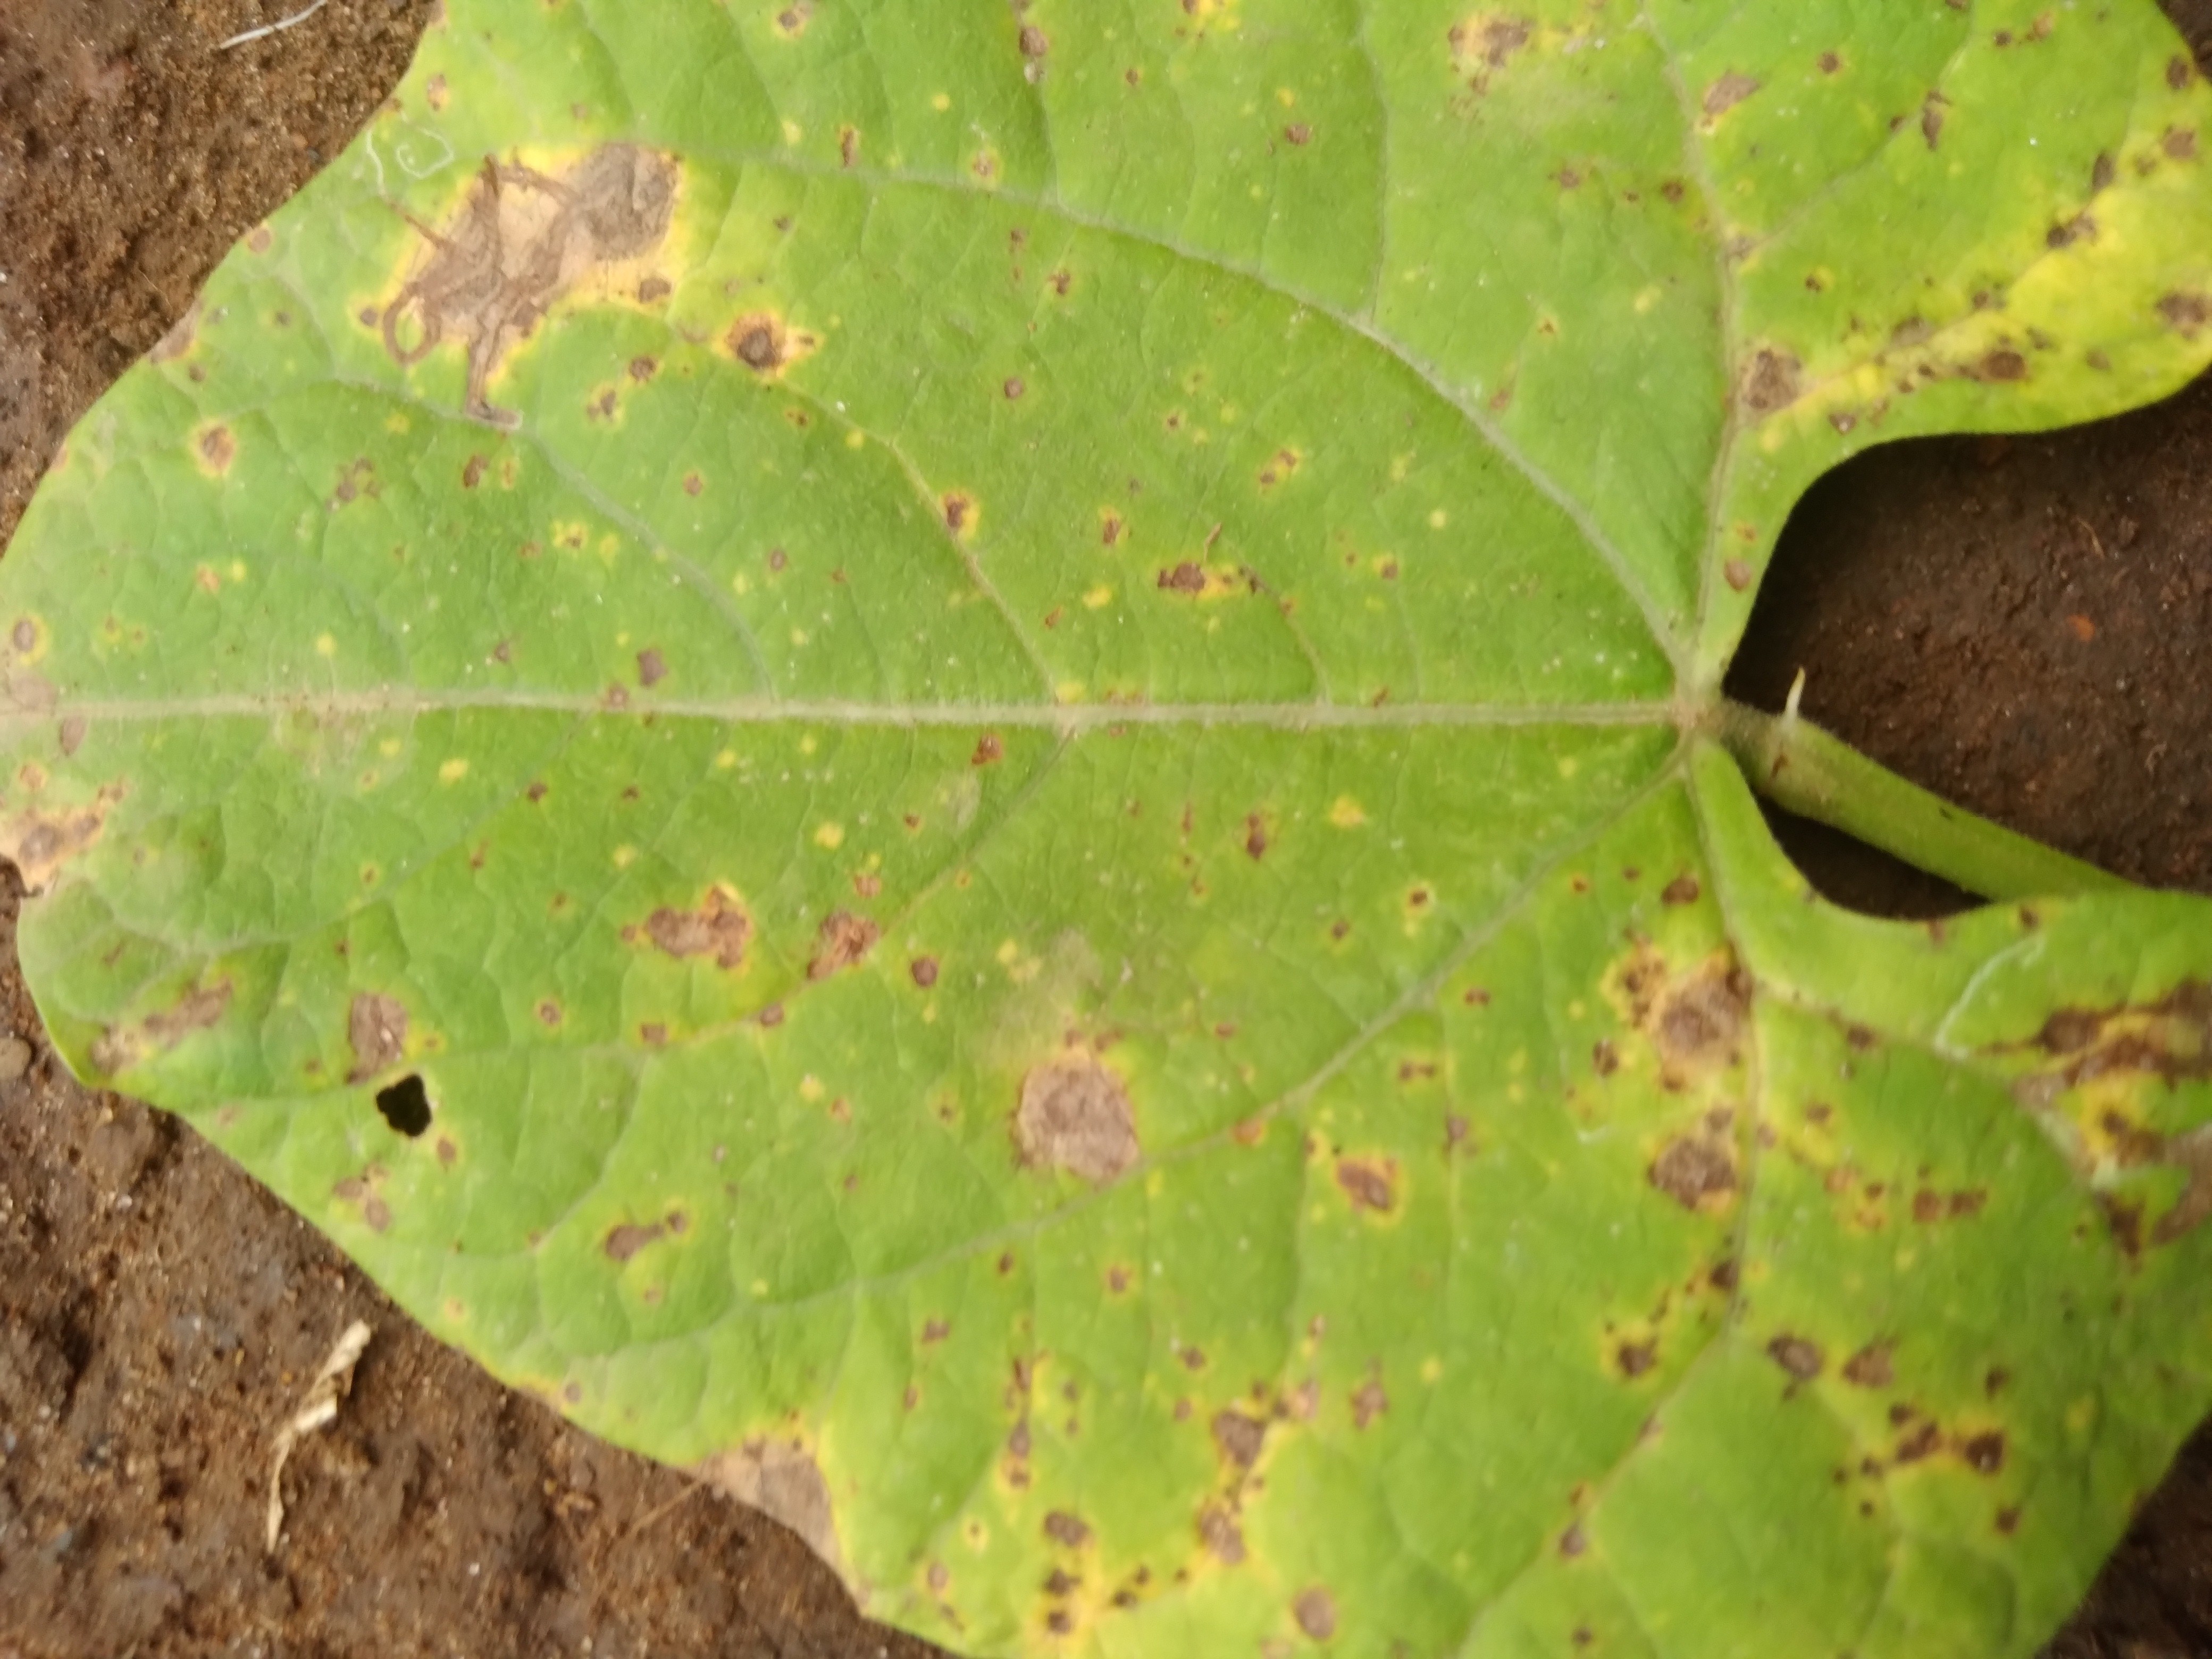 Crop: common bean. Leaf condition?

rust
